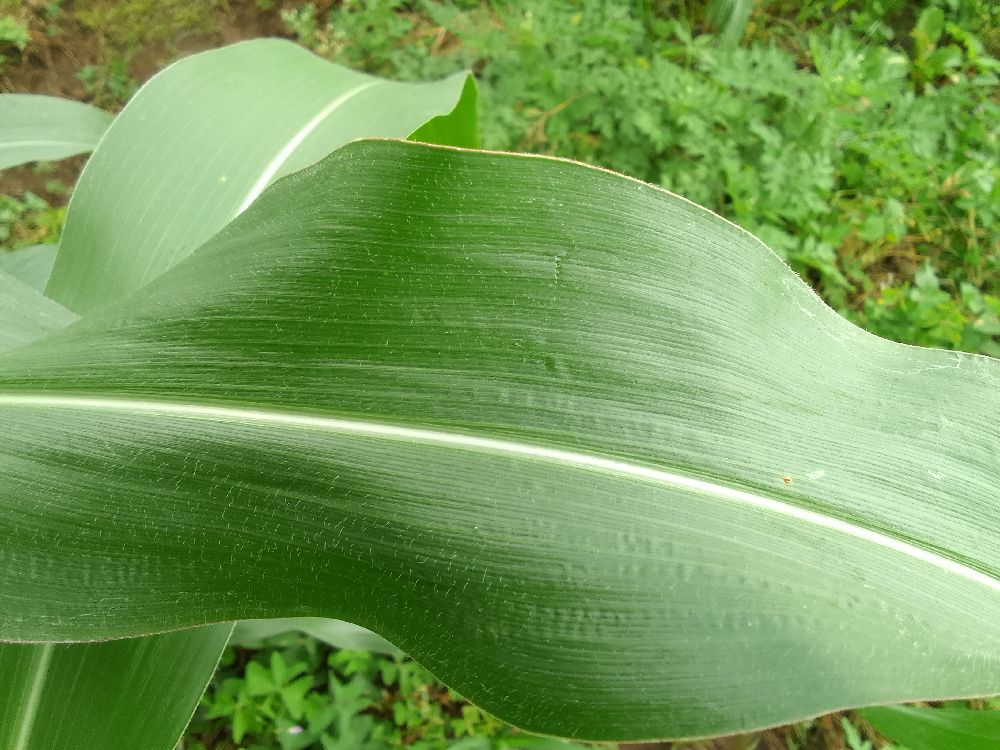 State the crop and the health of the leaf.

common bean, healthy
